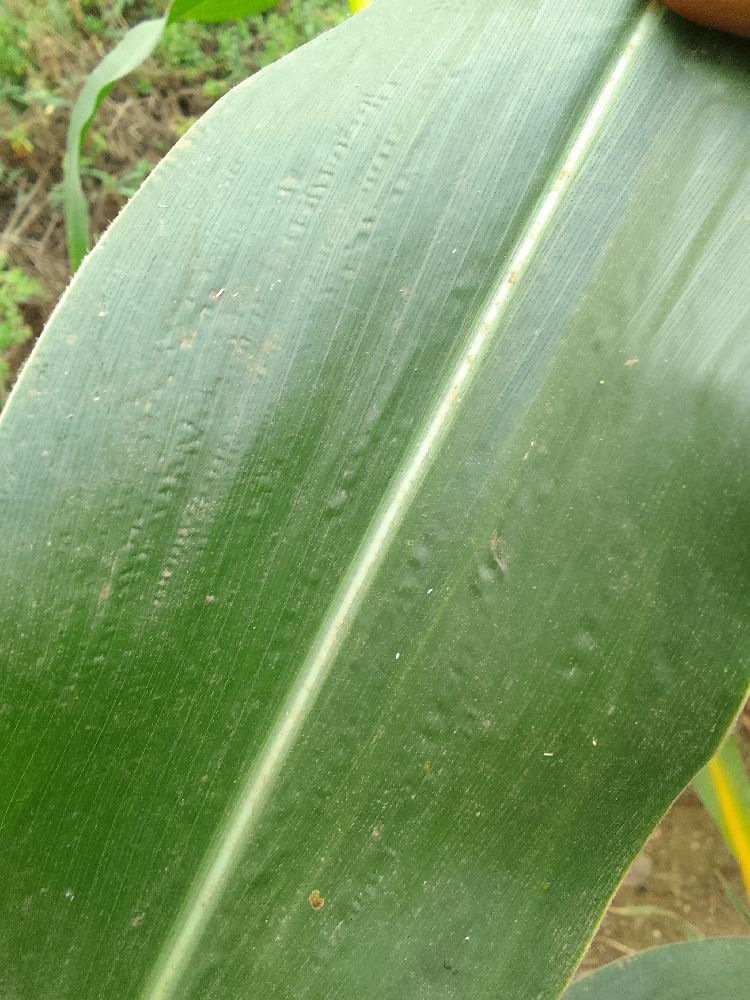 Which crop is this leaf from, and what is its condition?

maize, healthy
